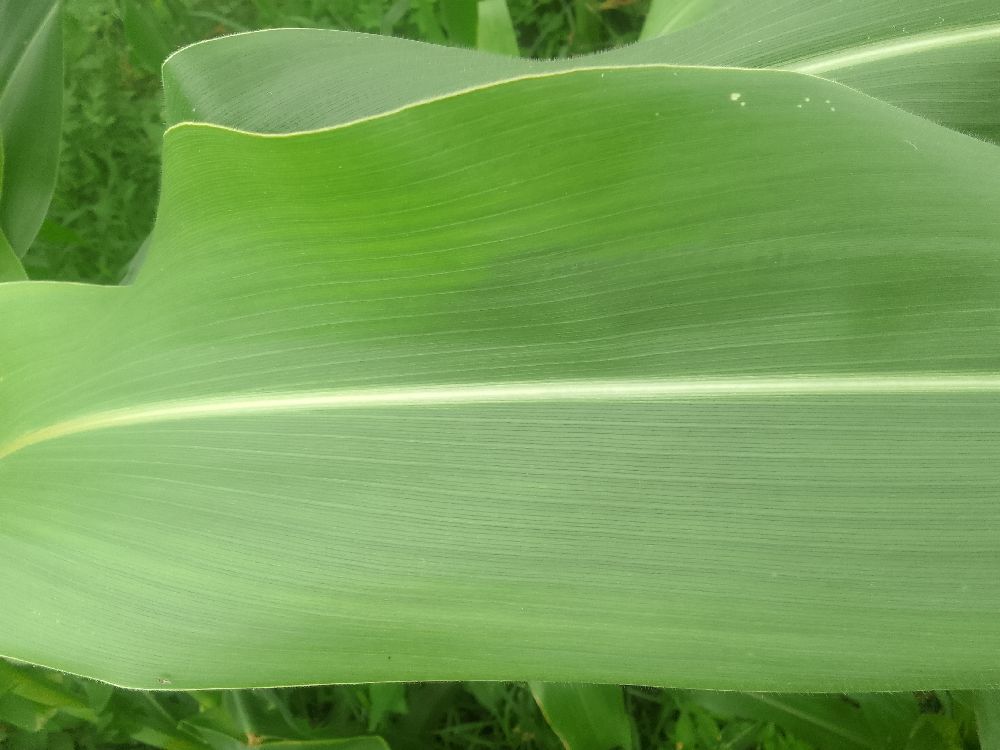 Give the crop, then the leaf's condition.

maize, healthy
